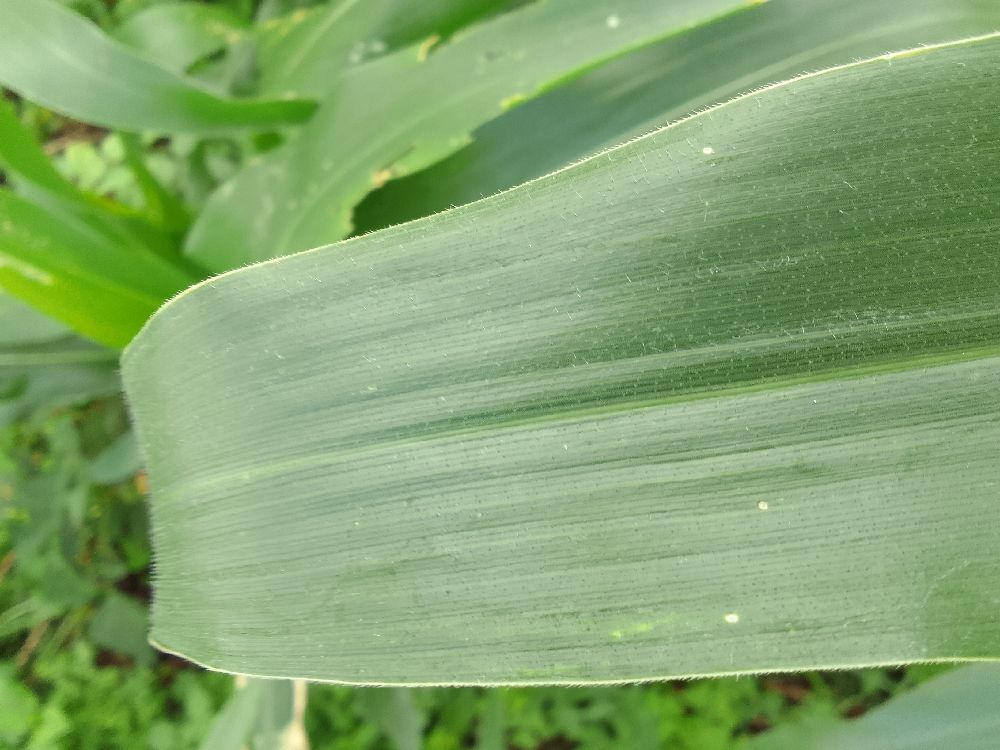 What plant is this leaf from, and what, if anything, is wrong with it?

maize, healthy
